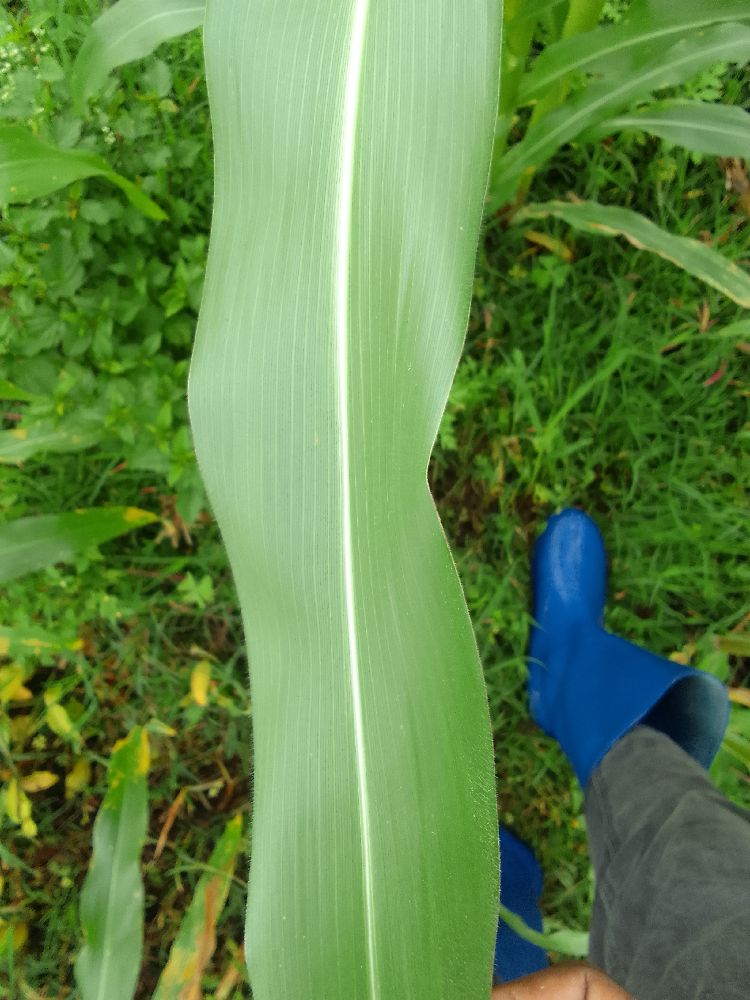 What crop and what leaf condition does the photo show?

maize, healthy
